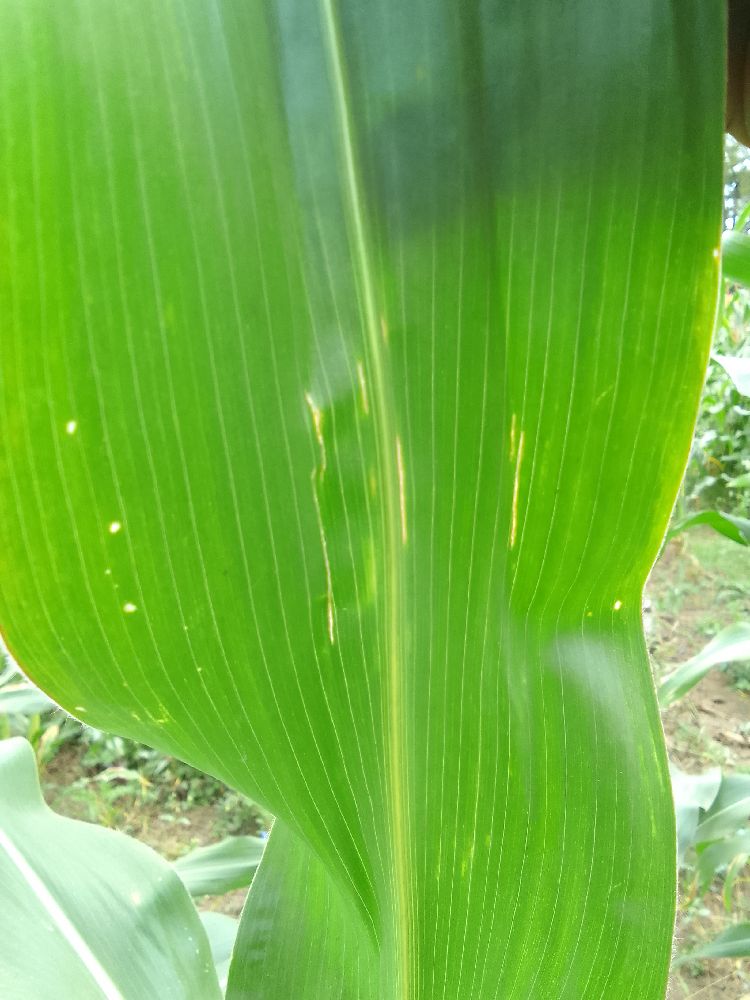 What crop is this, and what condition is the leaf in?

maize, healthy
